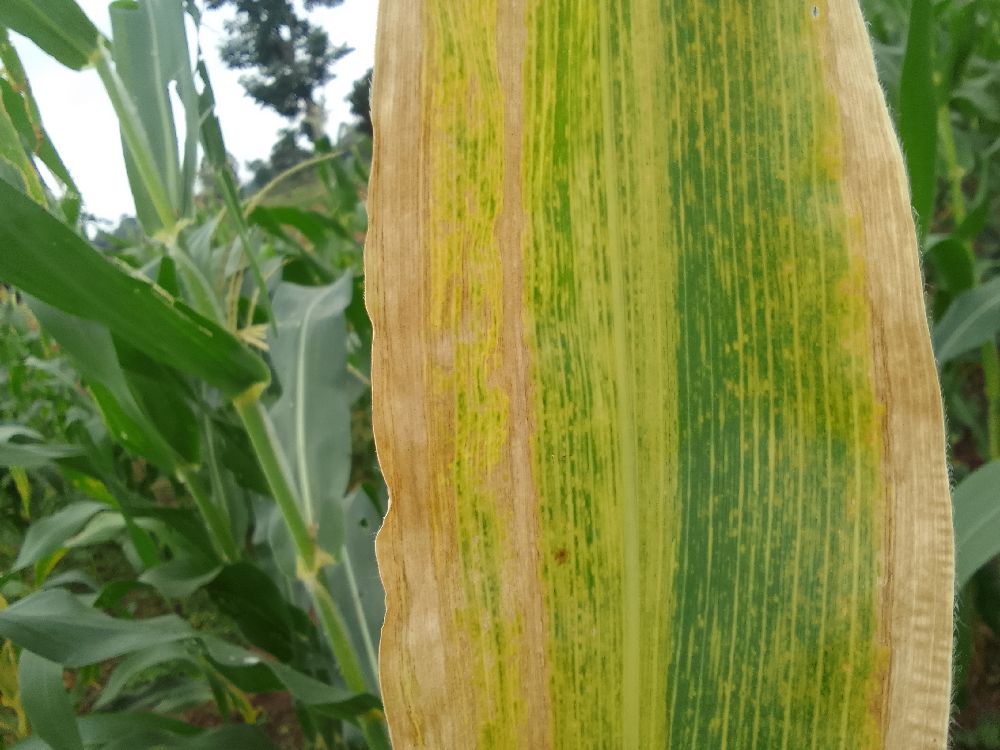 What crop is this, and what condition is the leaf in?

maize, maize lethal necrosis
